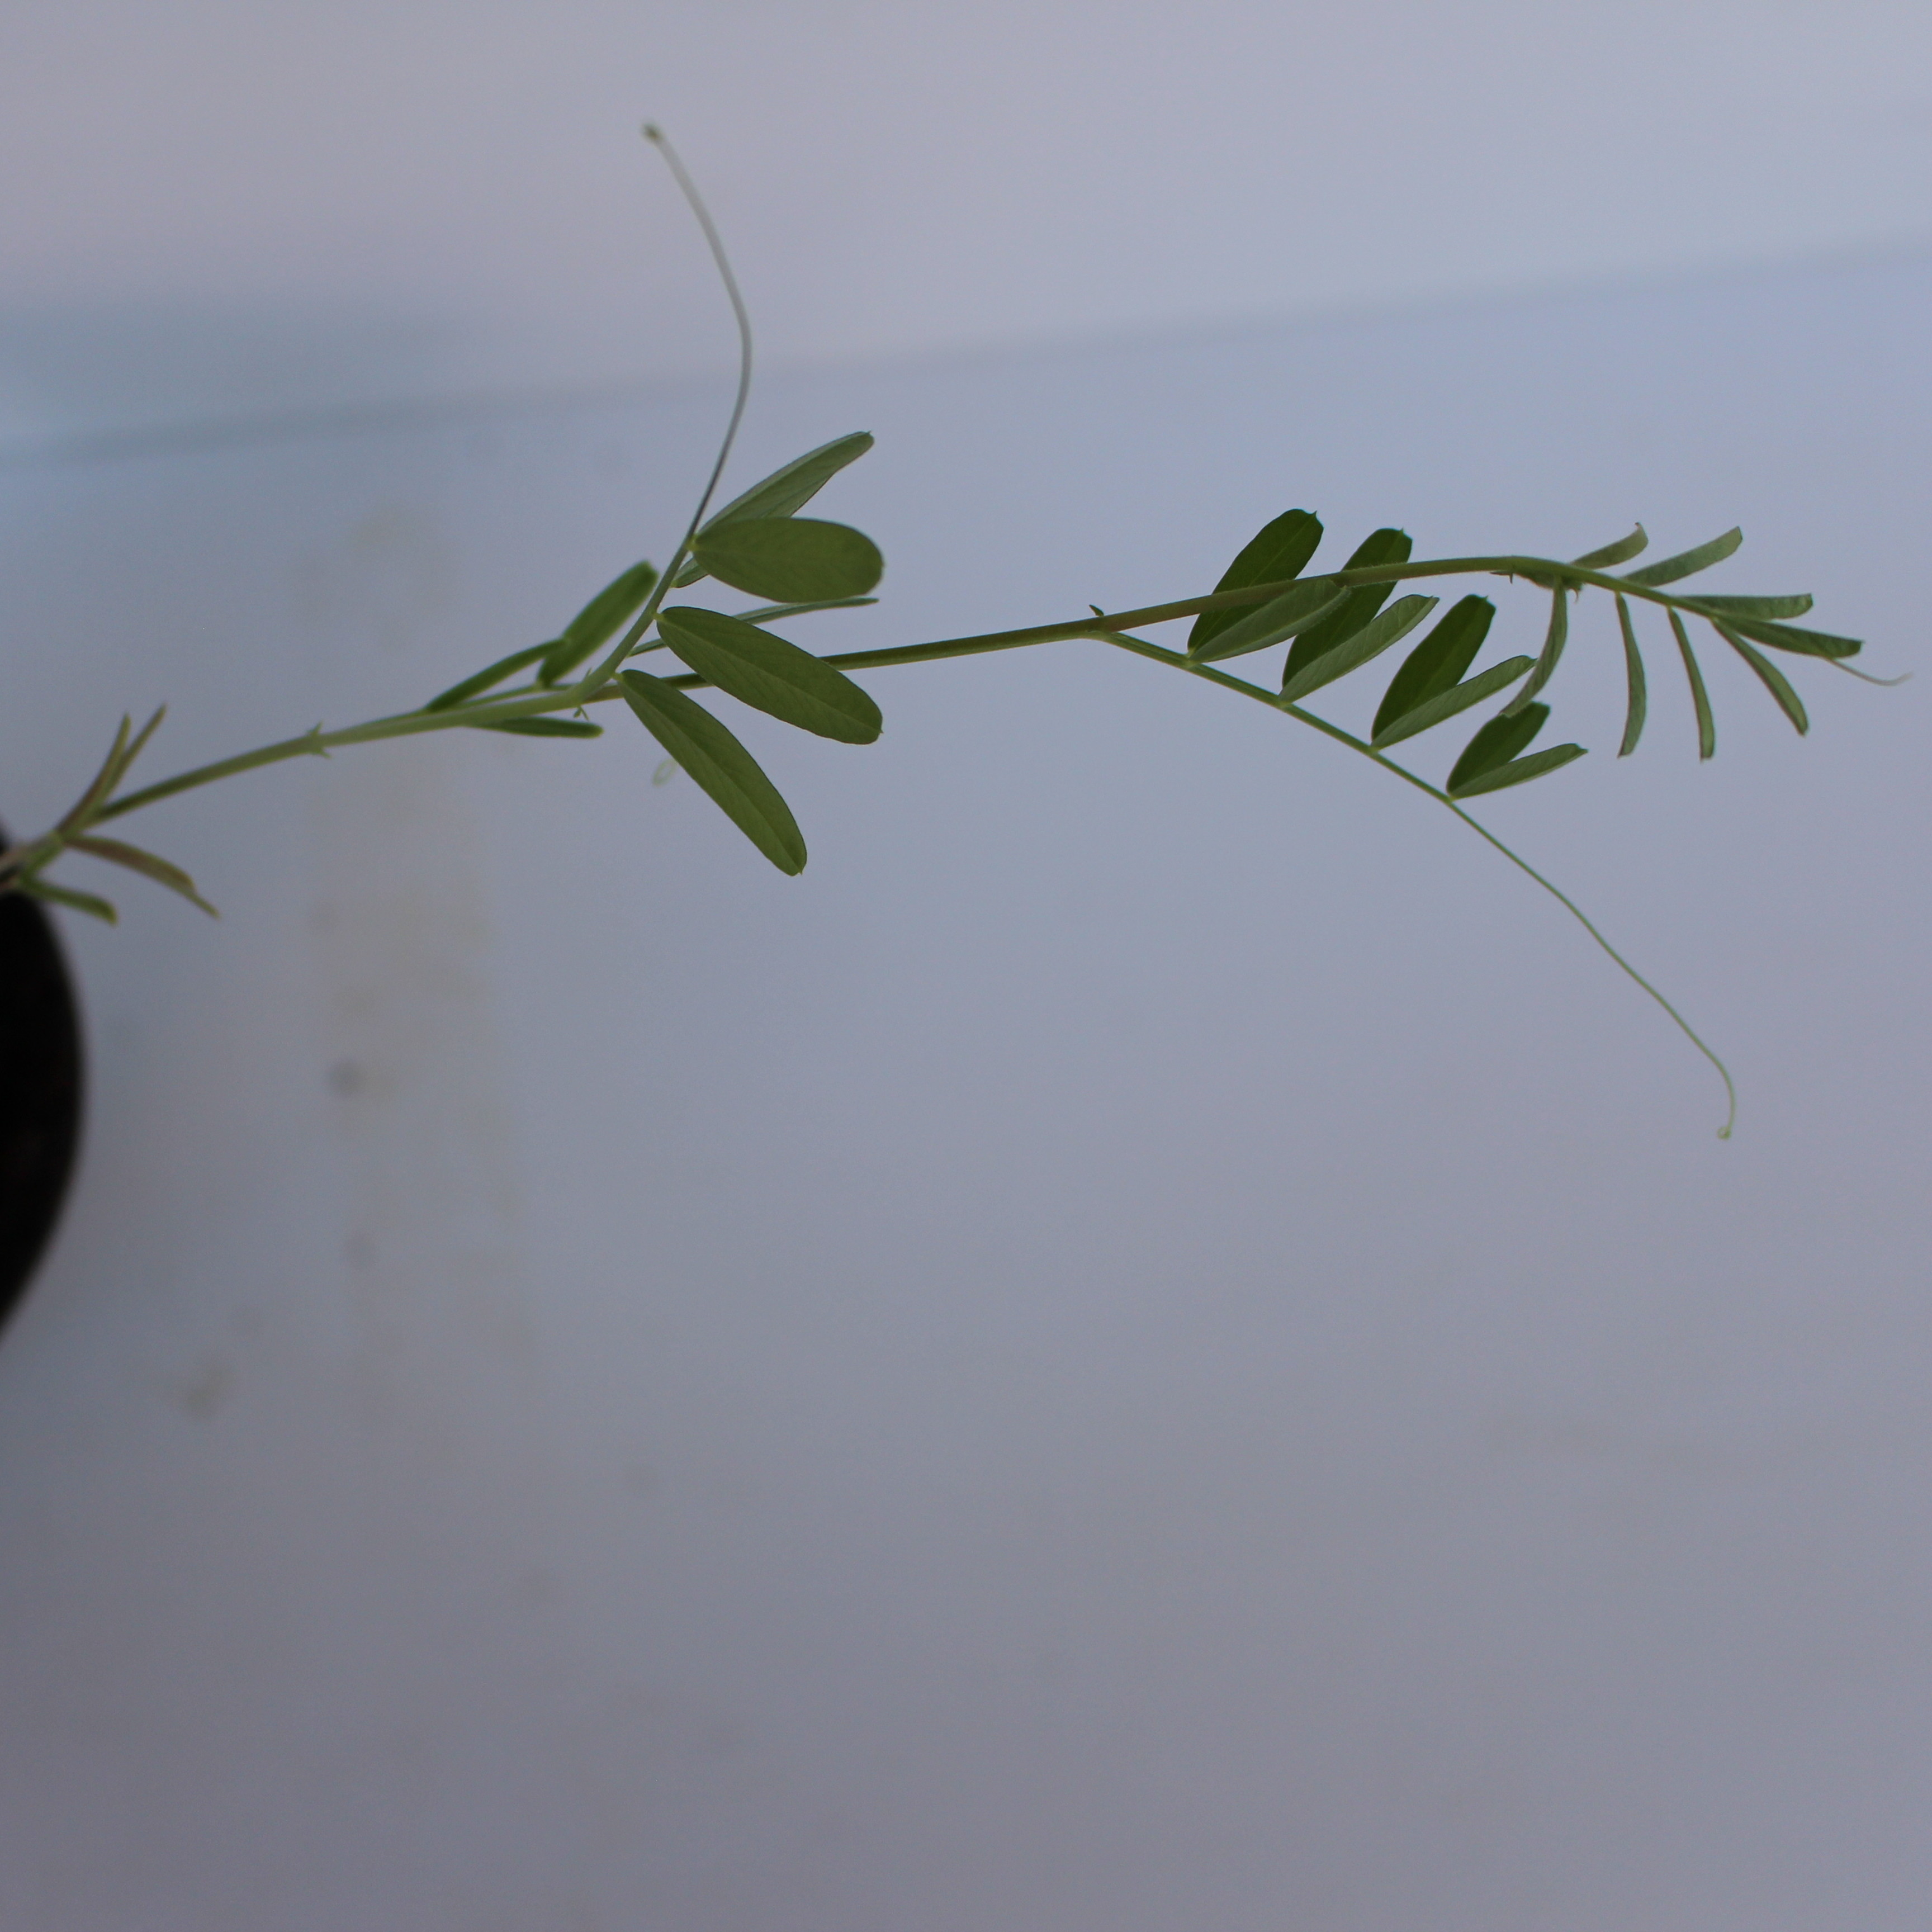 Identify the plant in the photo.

Vicia sativa
